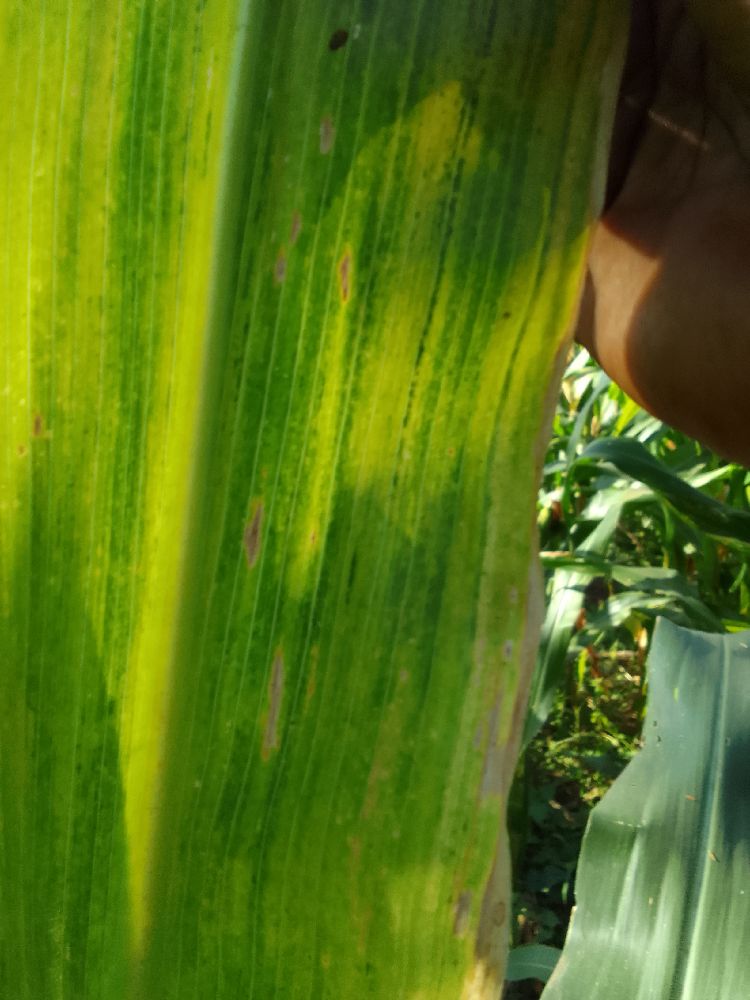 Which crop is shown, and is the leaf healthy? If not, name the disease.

maize, maize lethal necrosis
